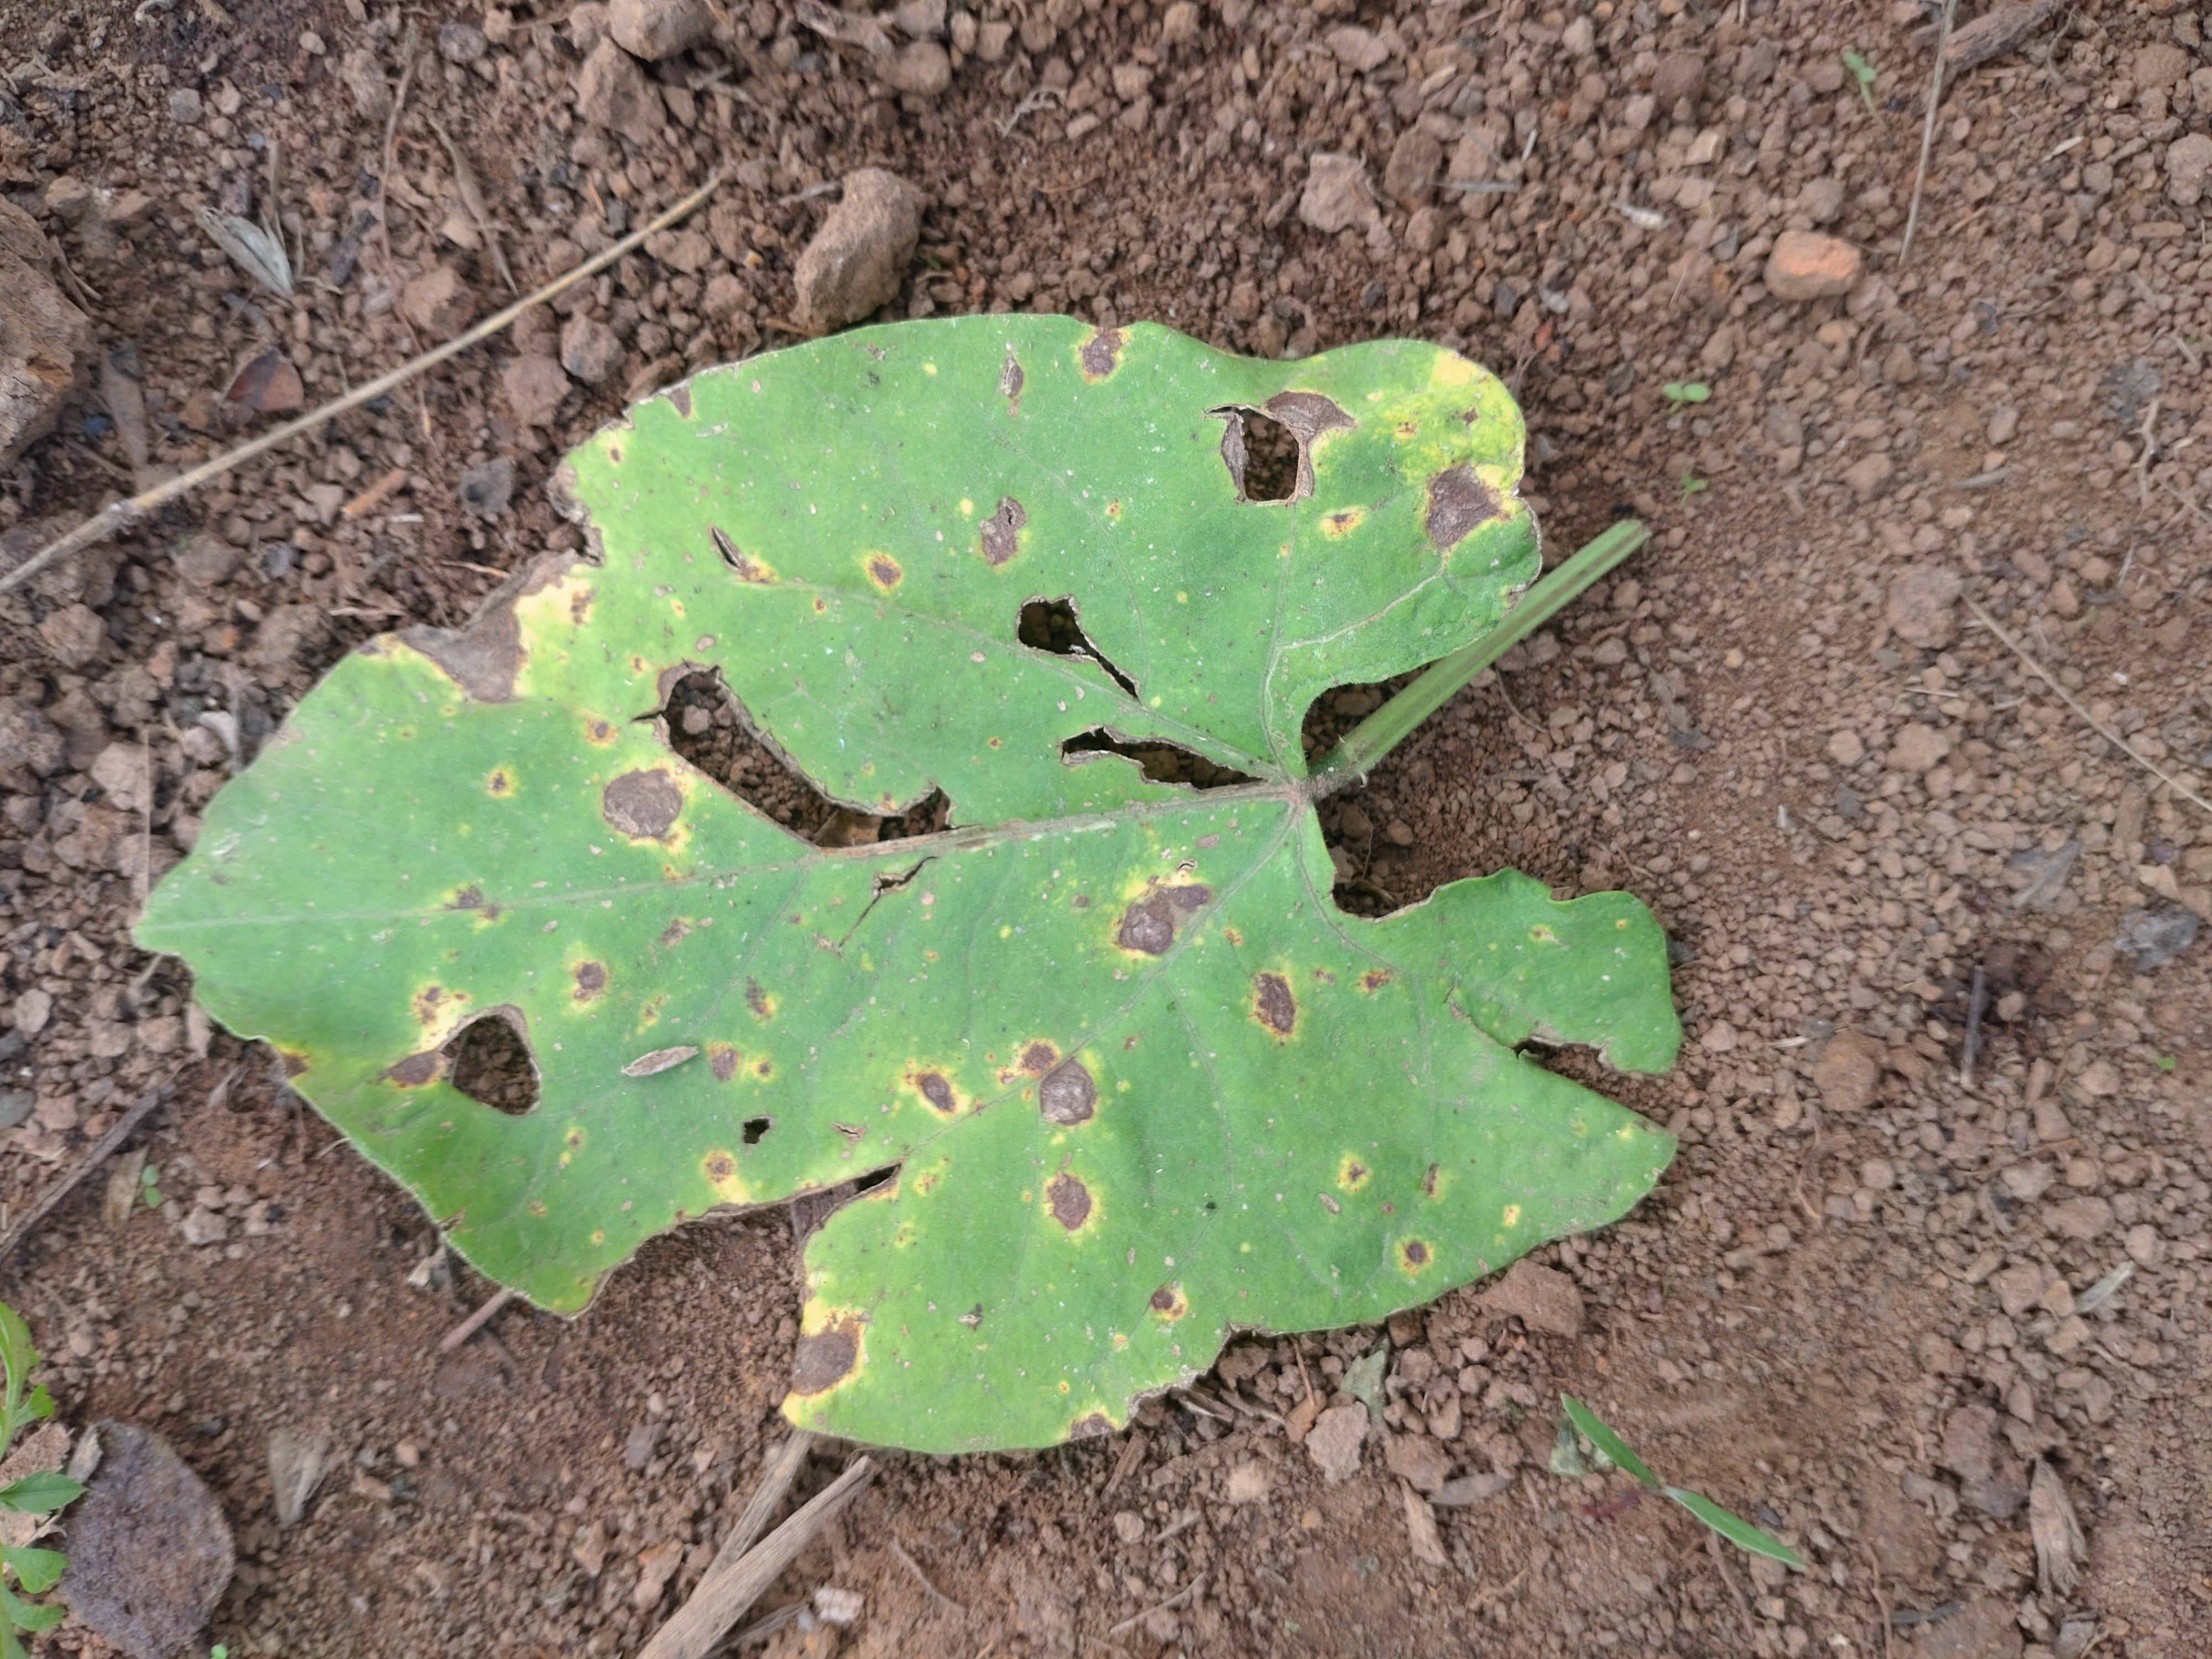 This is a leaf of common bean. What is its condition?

rust
